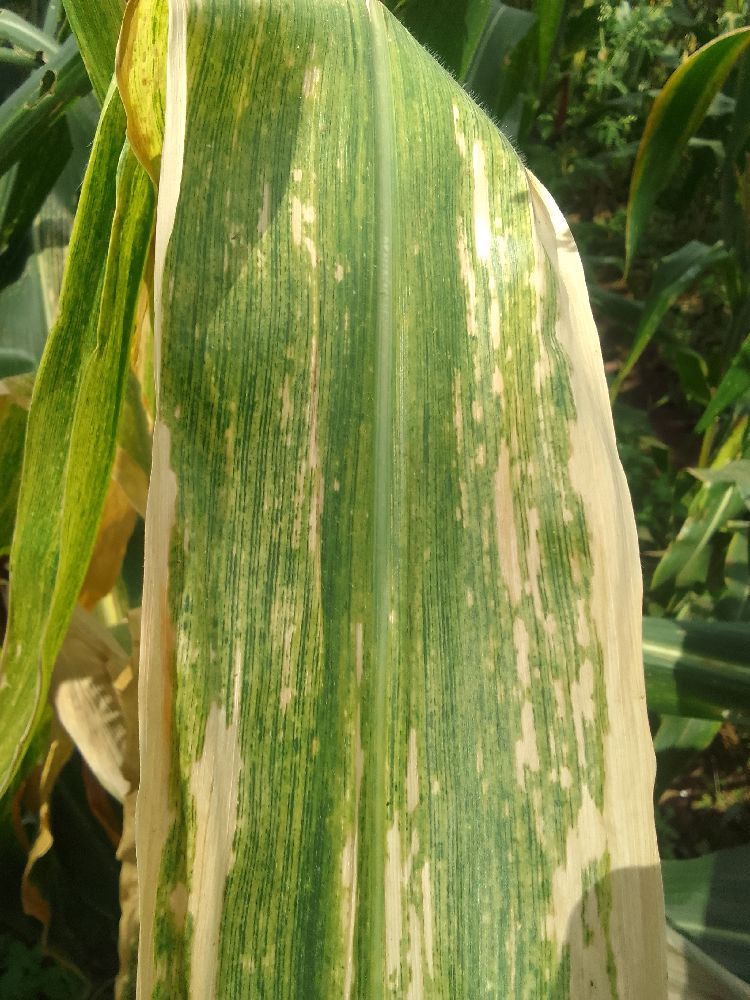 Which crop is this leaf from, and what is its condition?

maize, maize lethal necrosis
